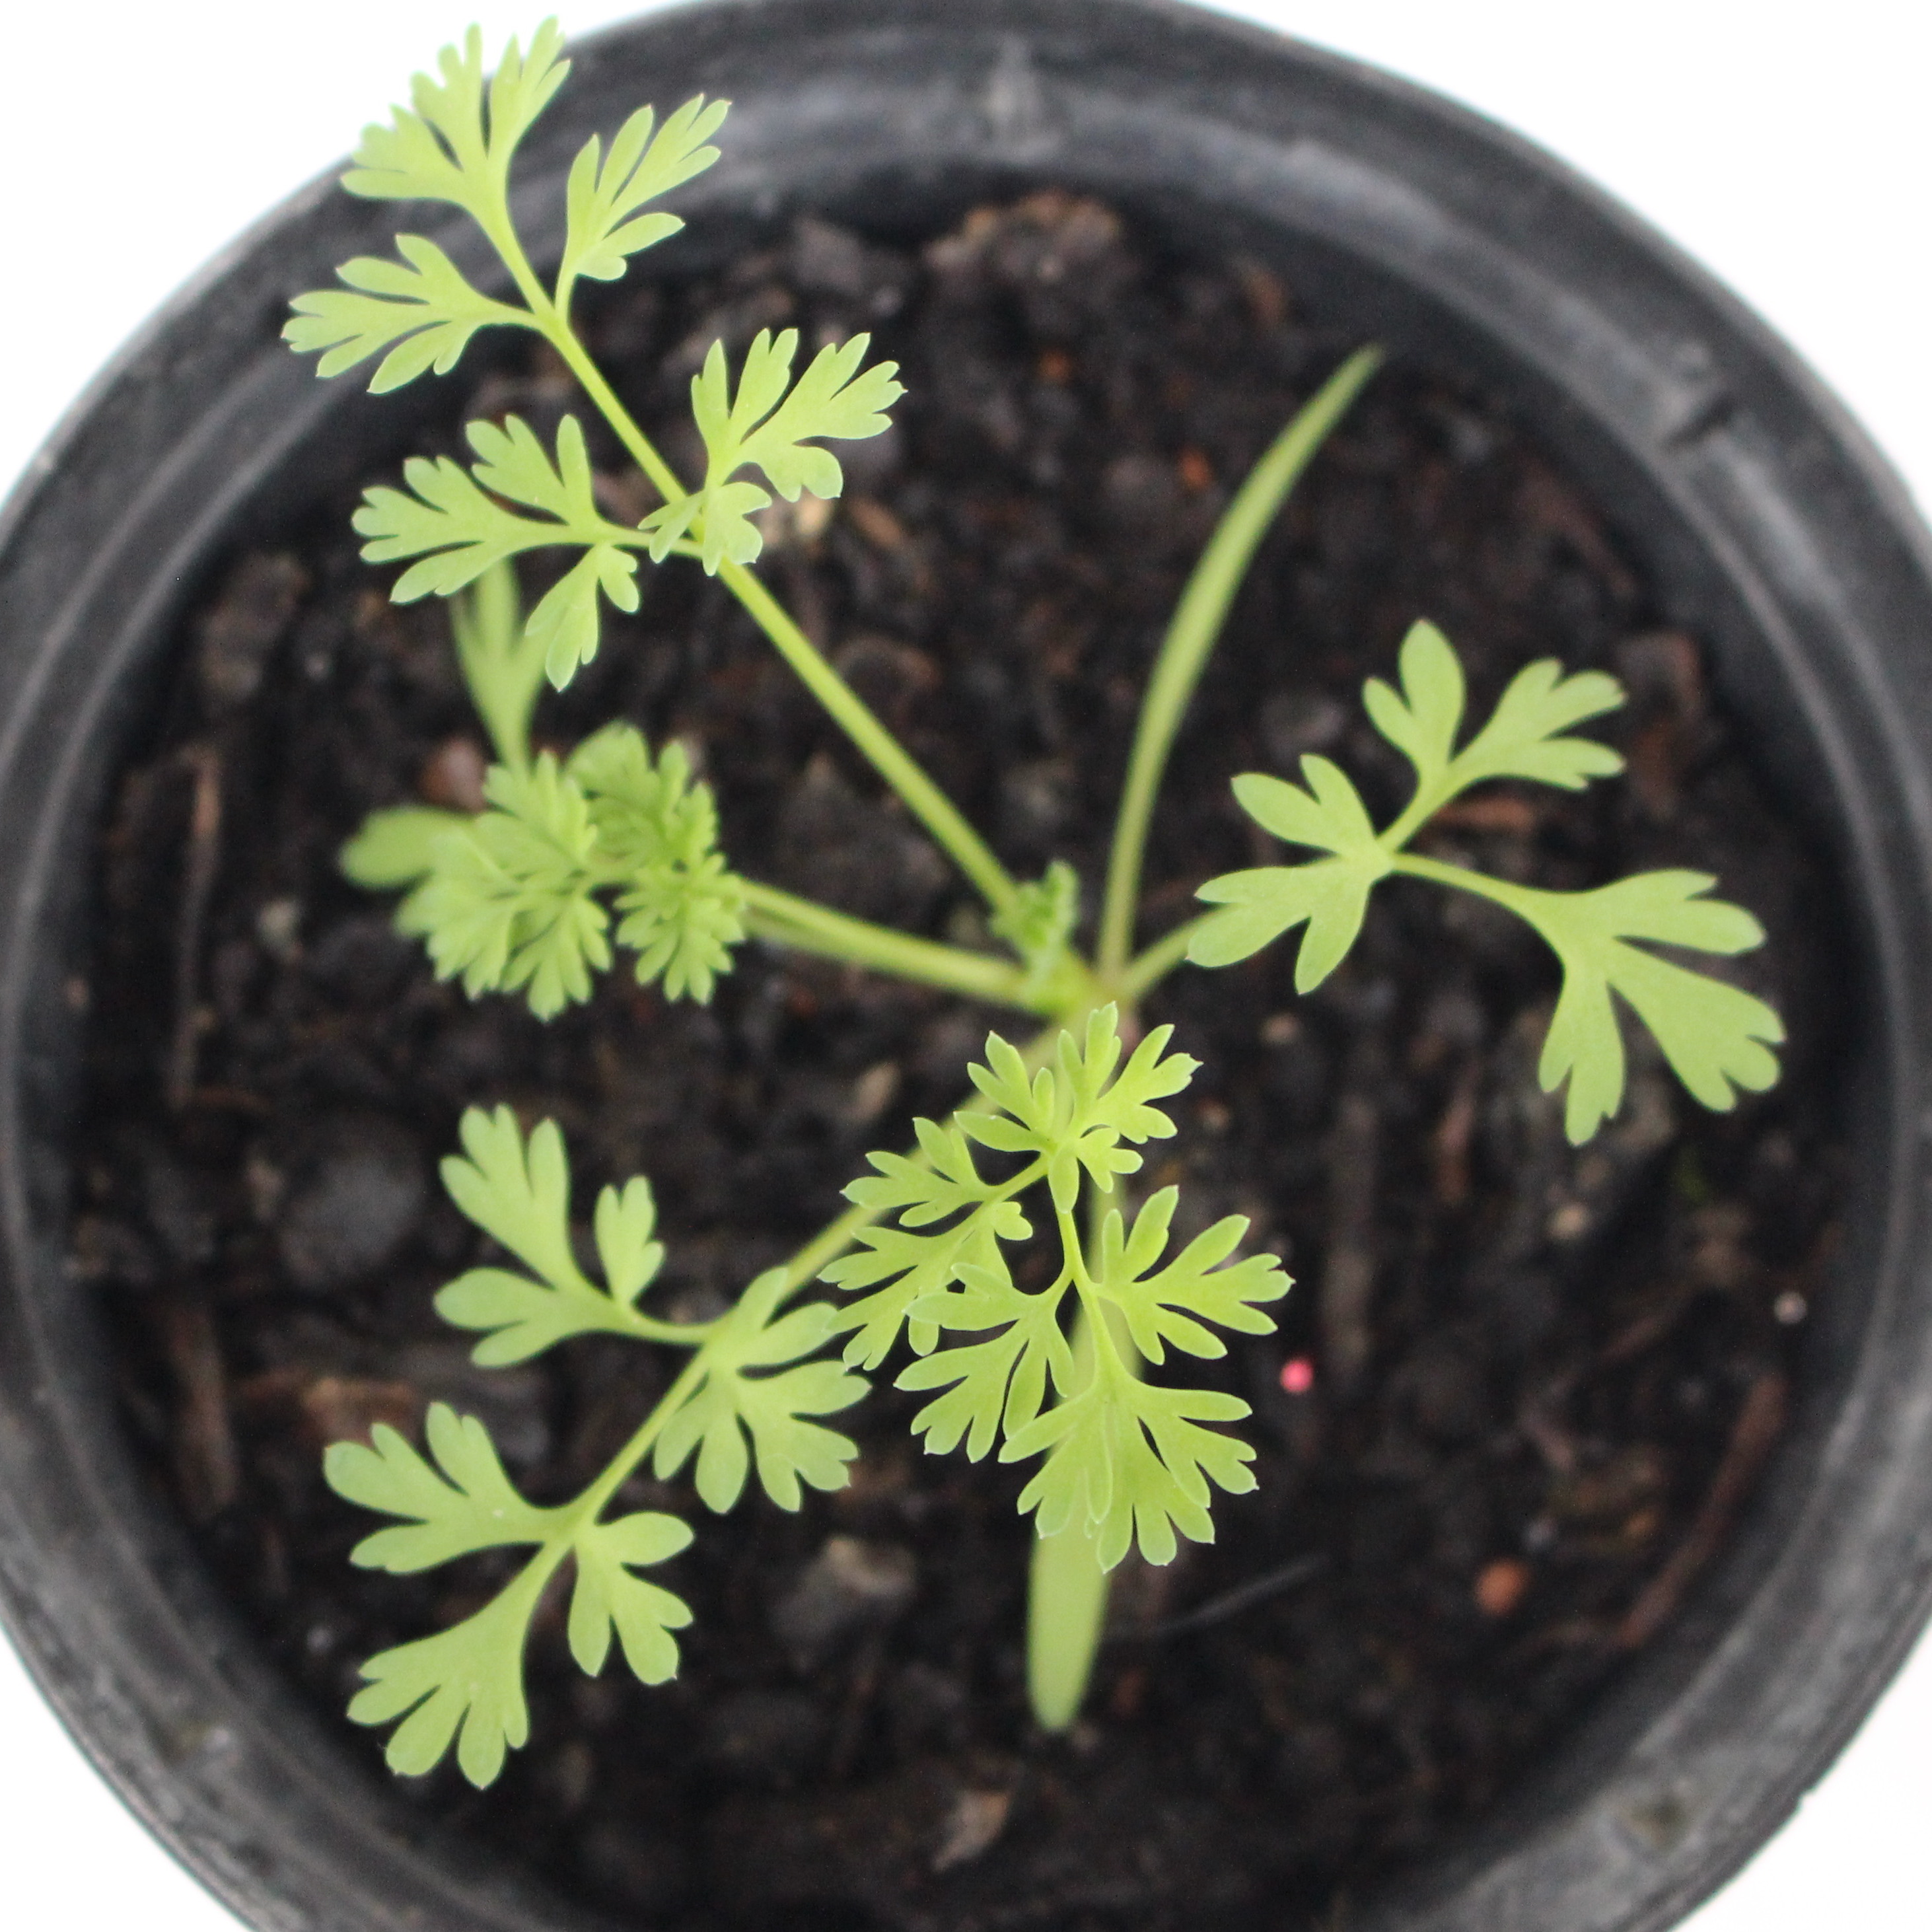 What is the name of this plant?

Fumaria officinalis
